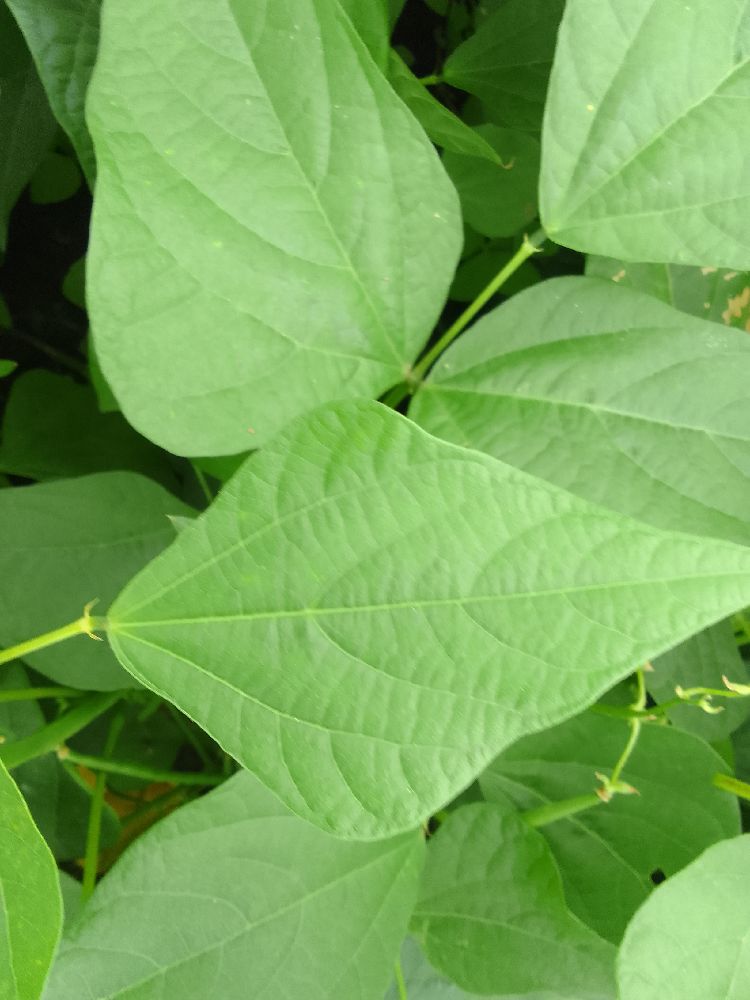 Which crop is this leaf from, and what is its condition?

common bean, healthy
